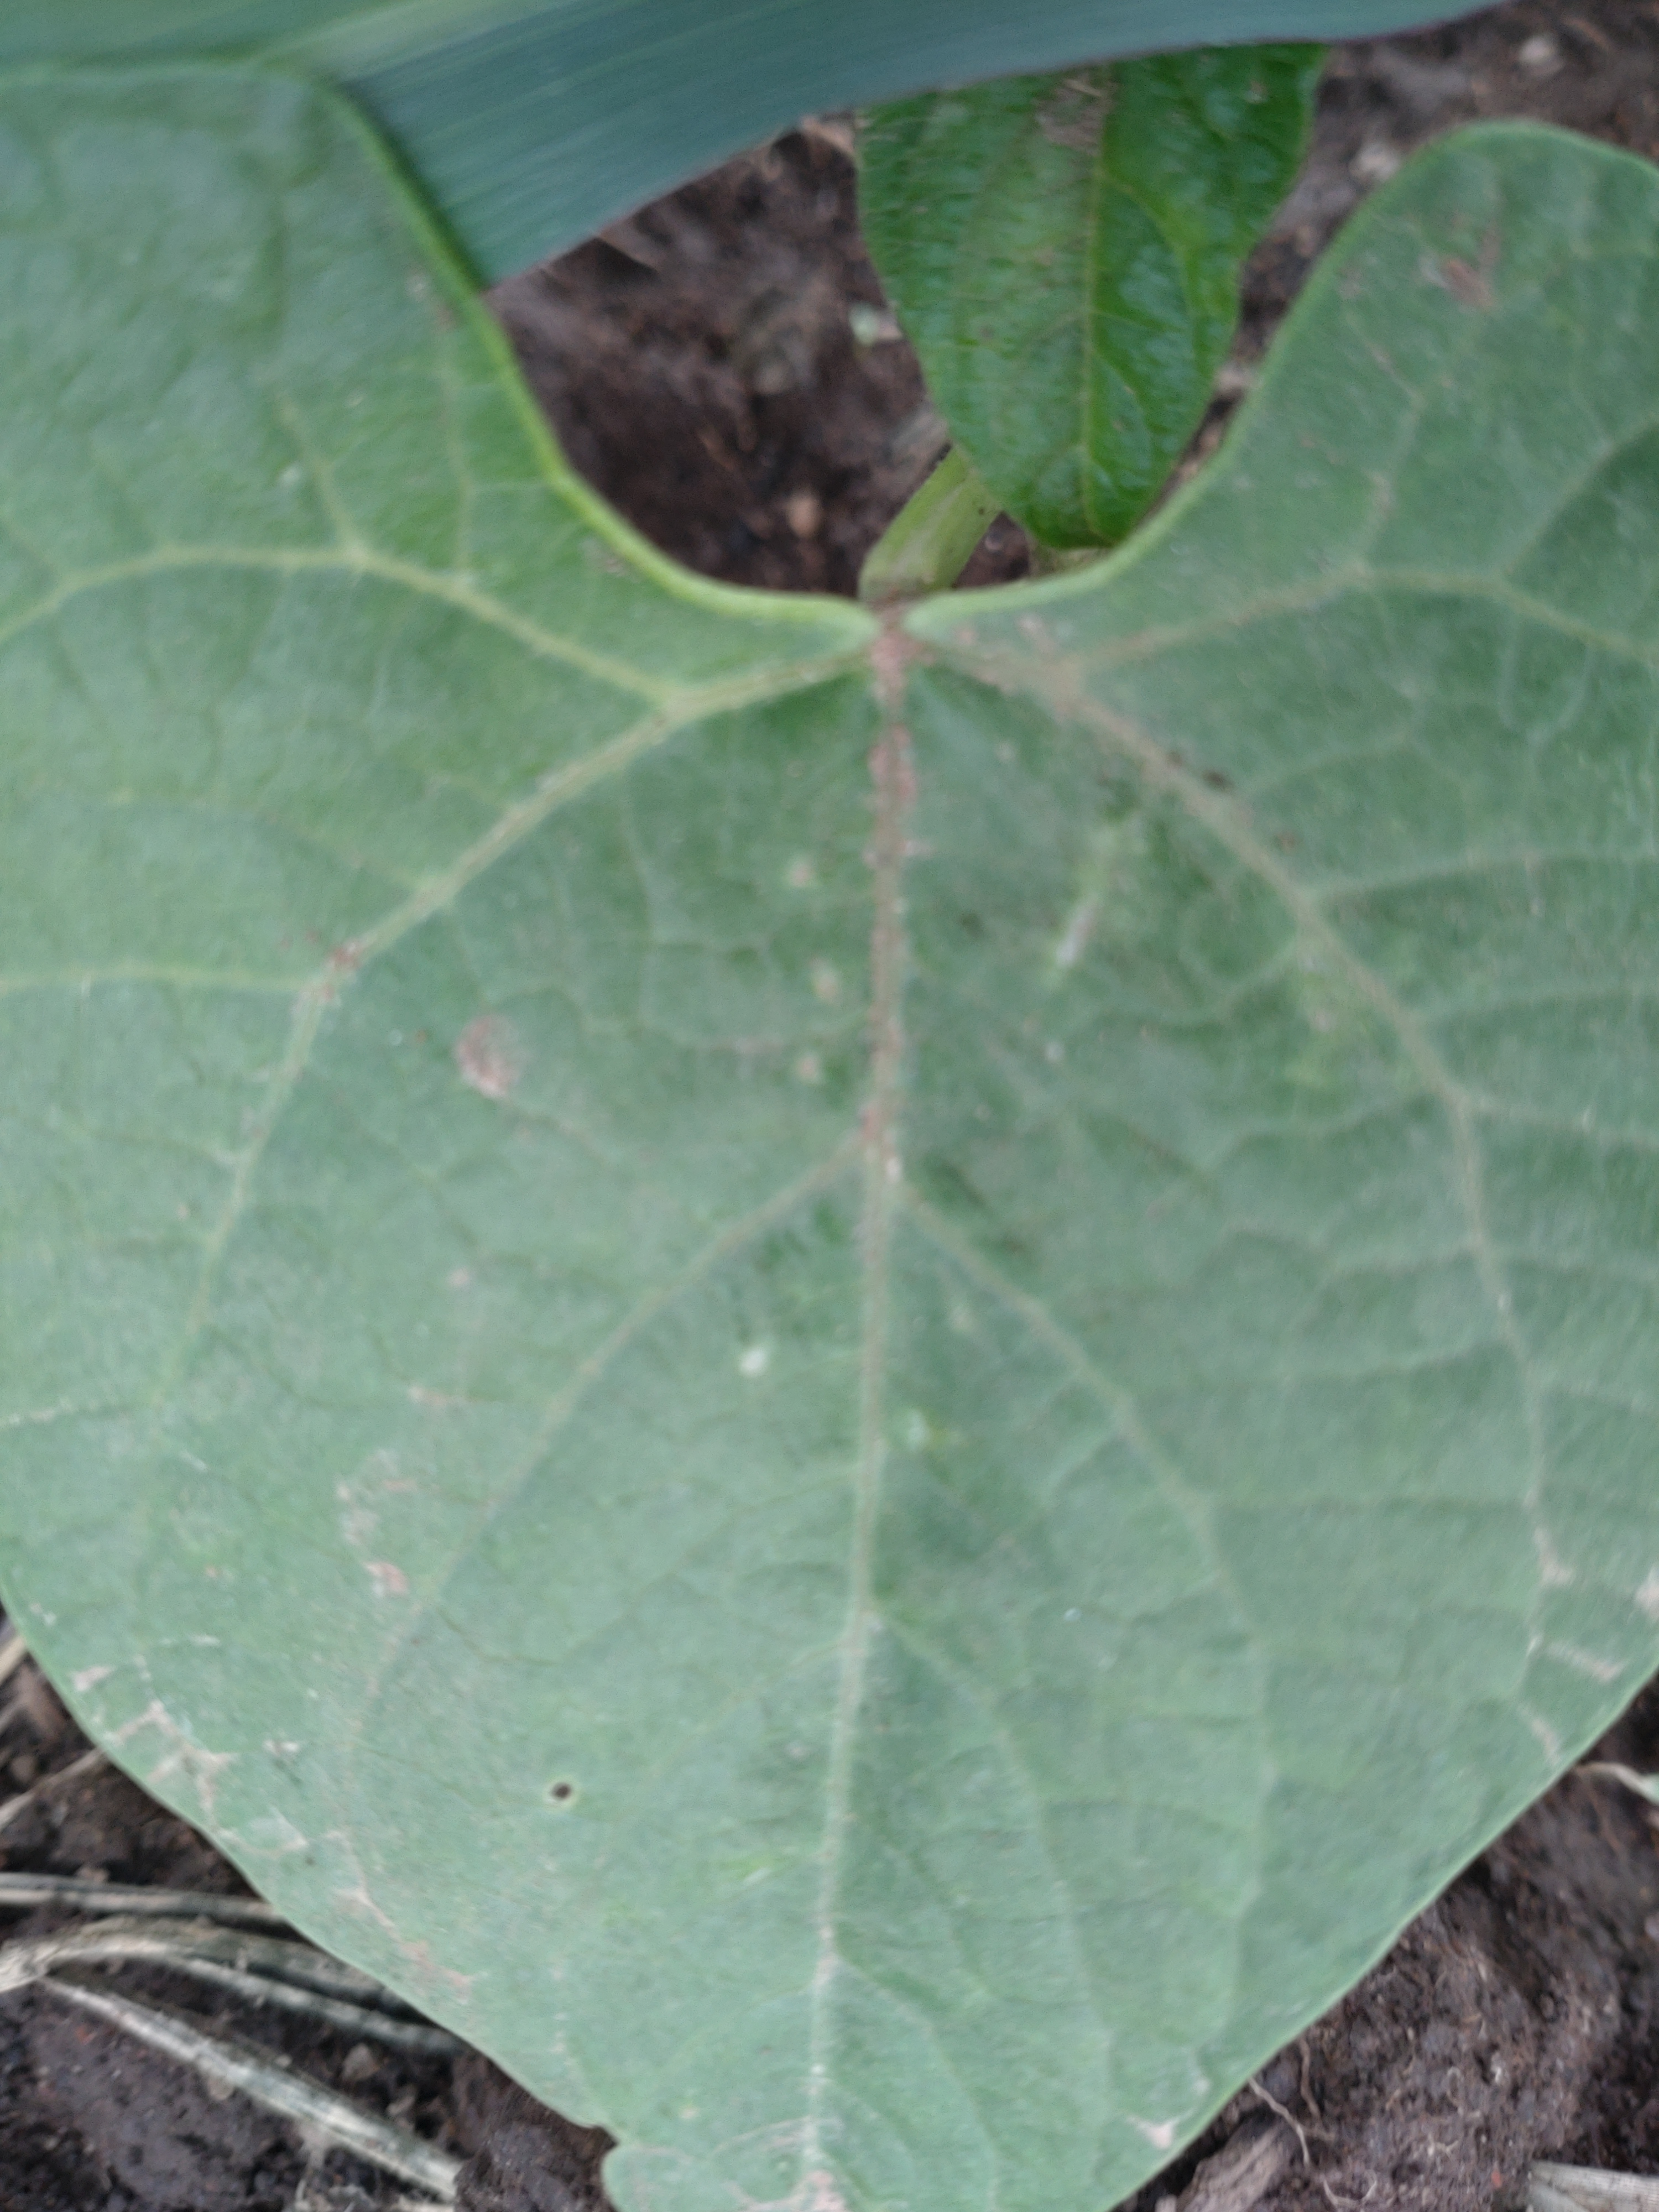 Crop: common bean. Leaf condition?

healthy
